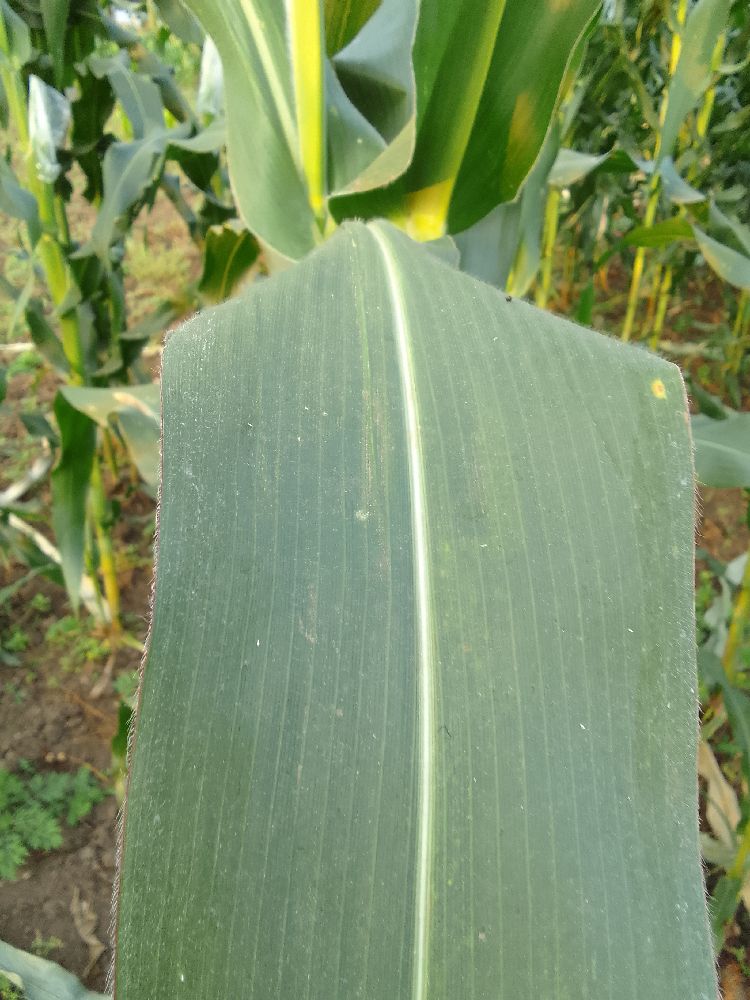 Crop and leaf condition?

maize, healthy
